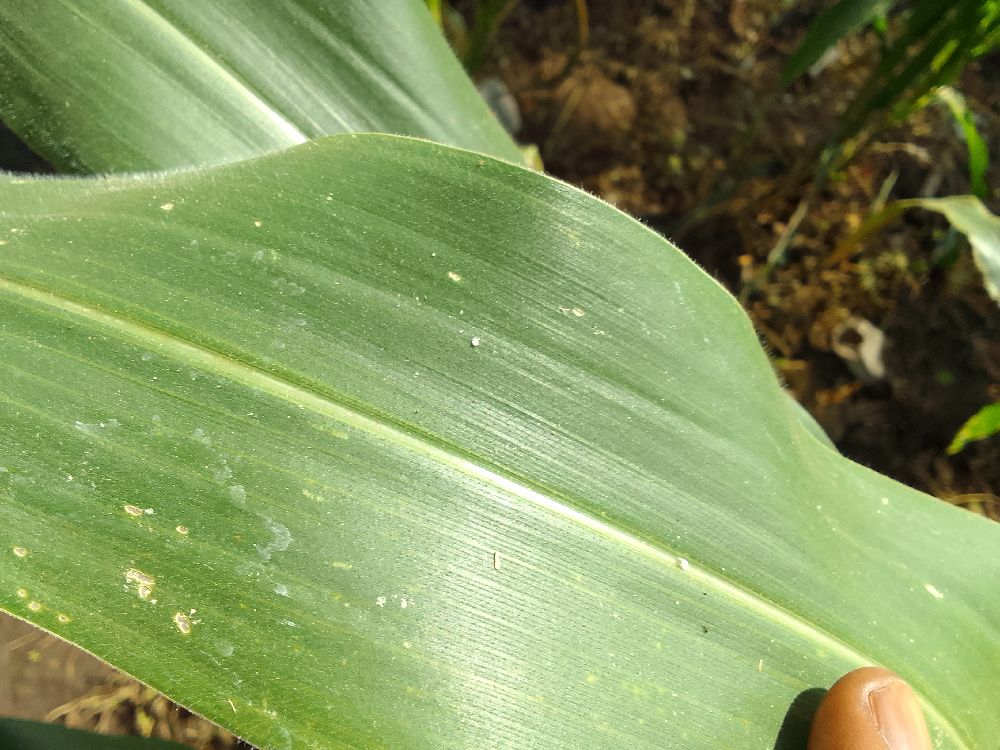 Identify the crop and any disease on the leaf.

maize, healthy
